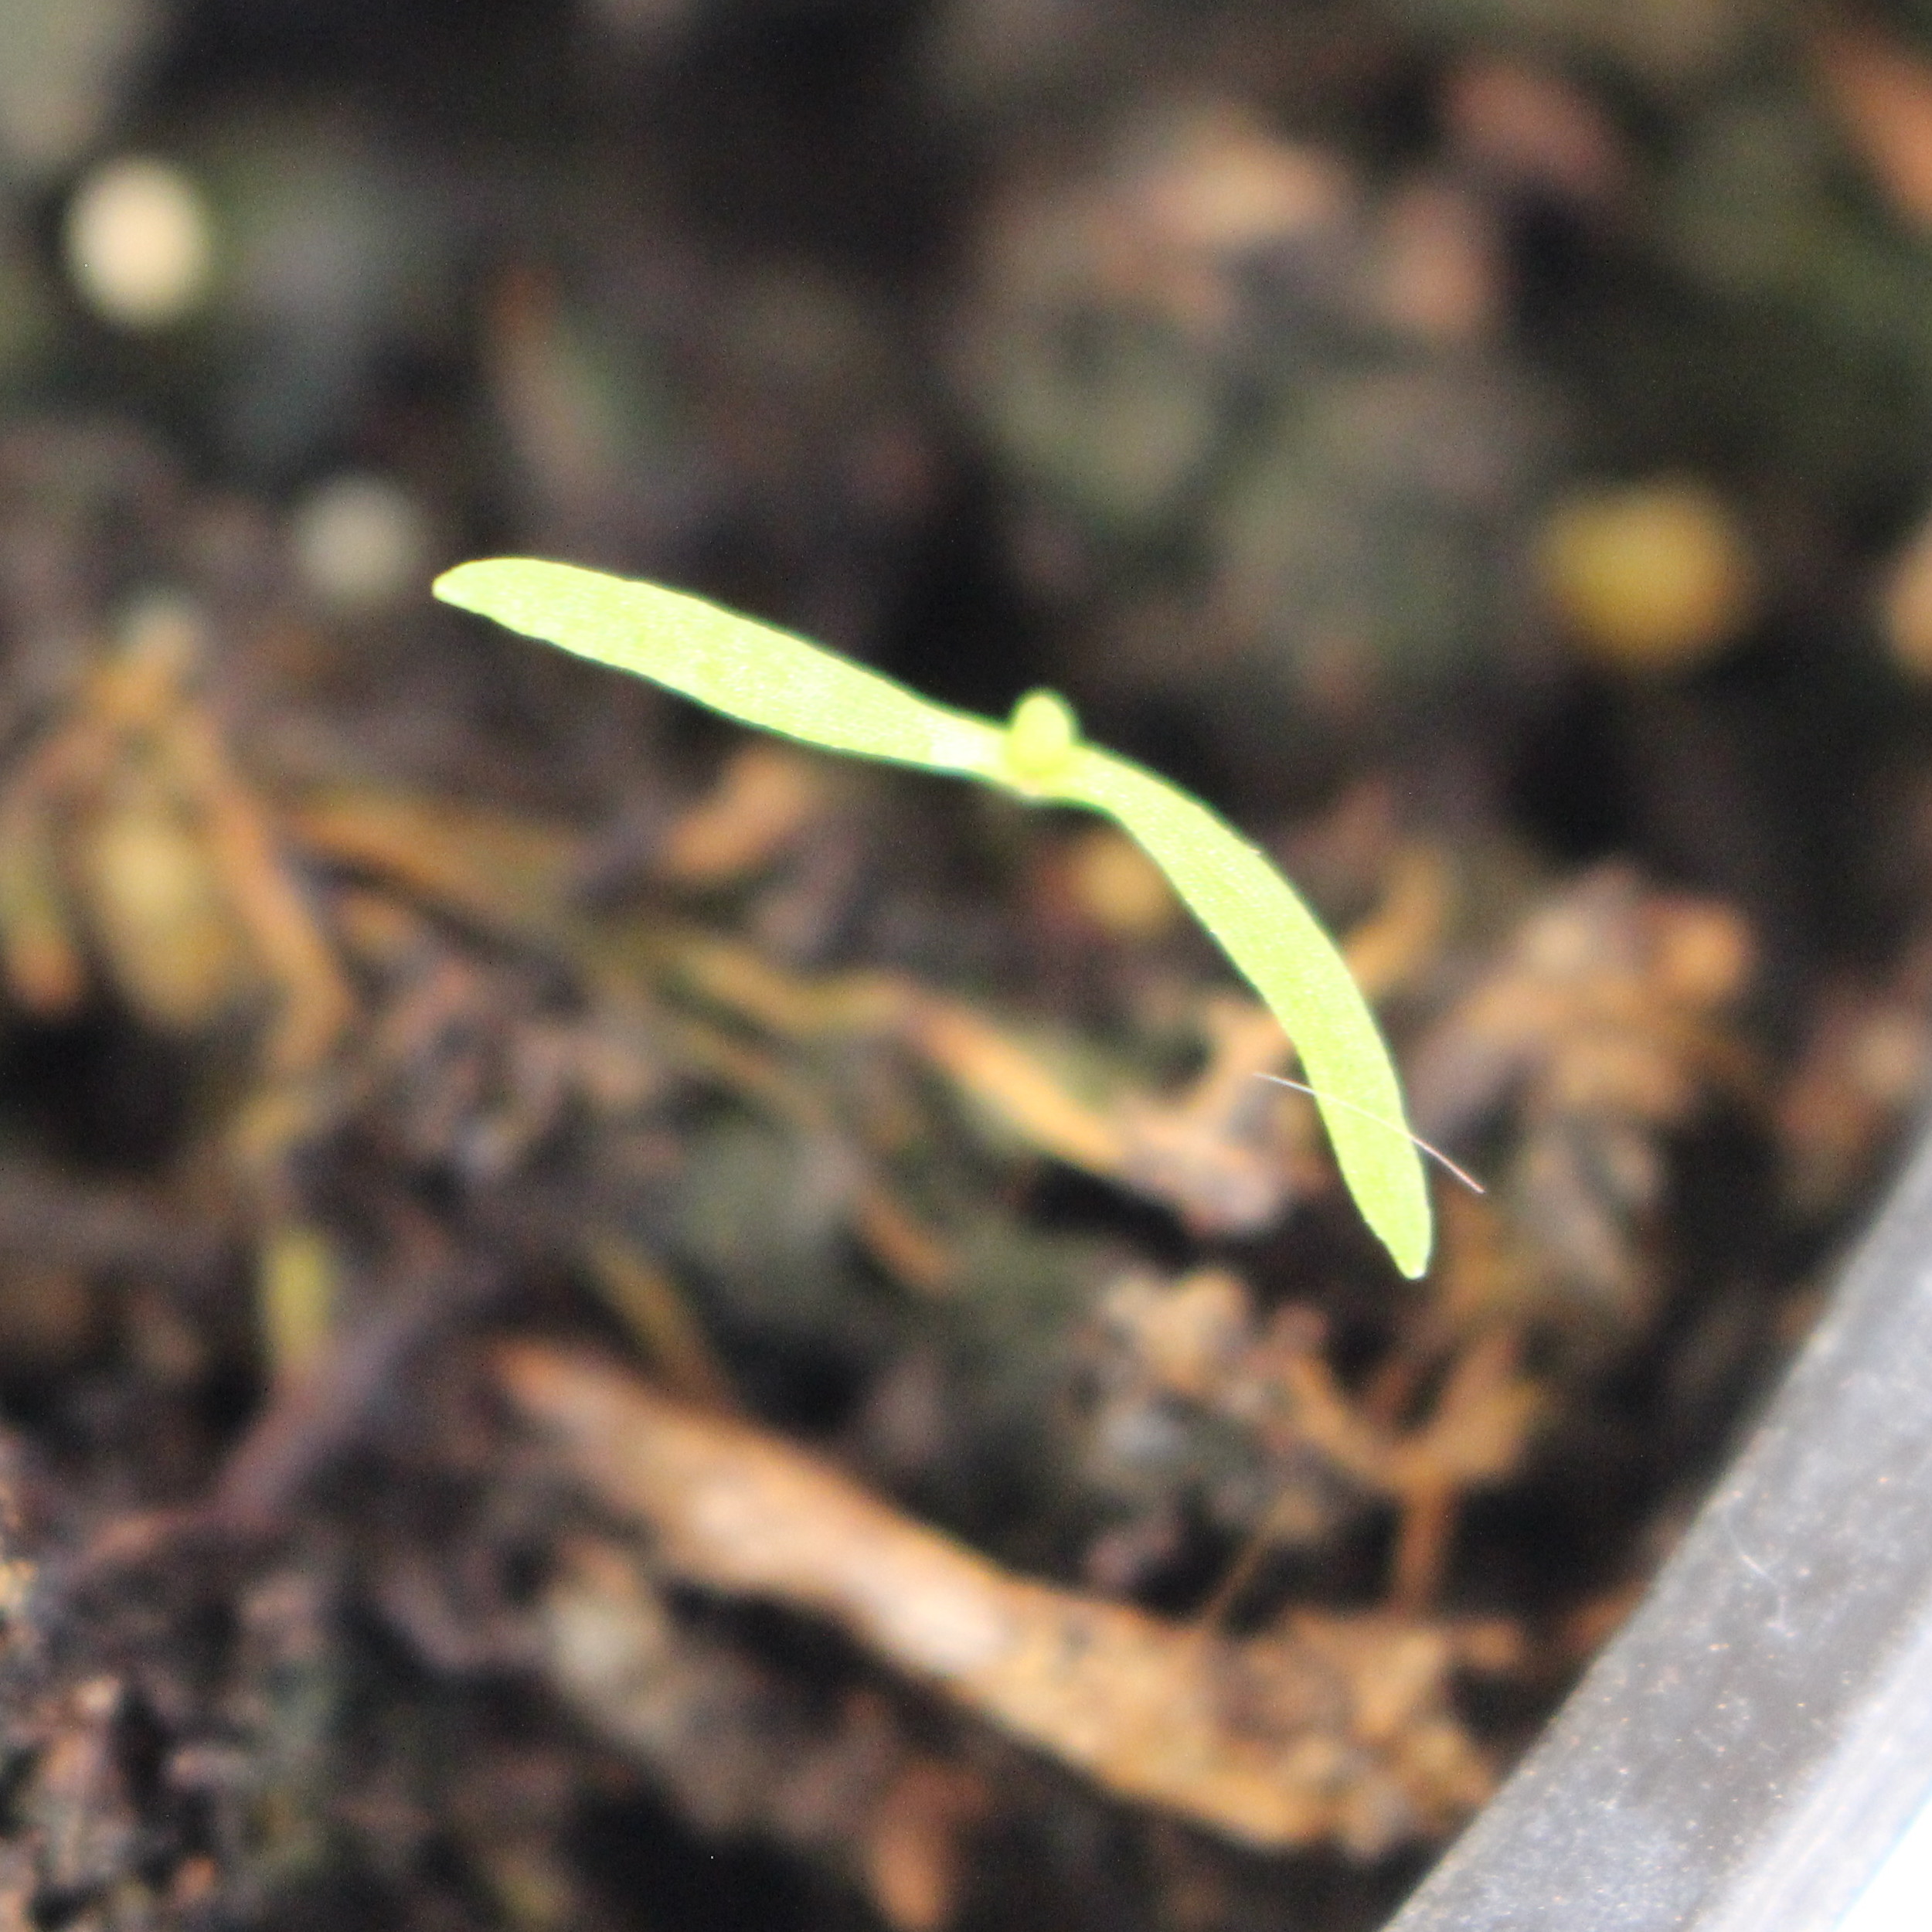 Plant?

Papaver rhoeas
